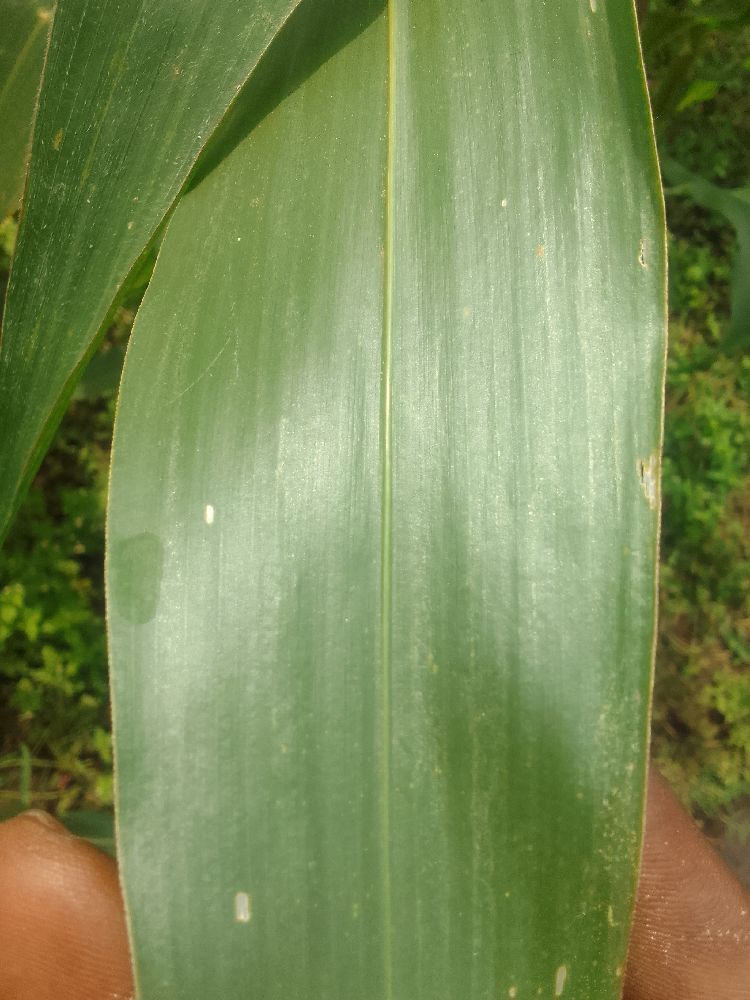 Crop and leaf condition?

maize, healthy
